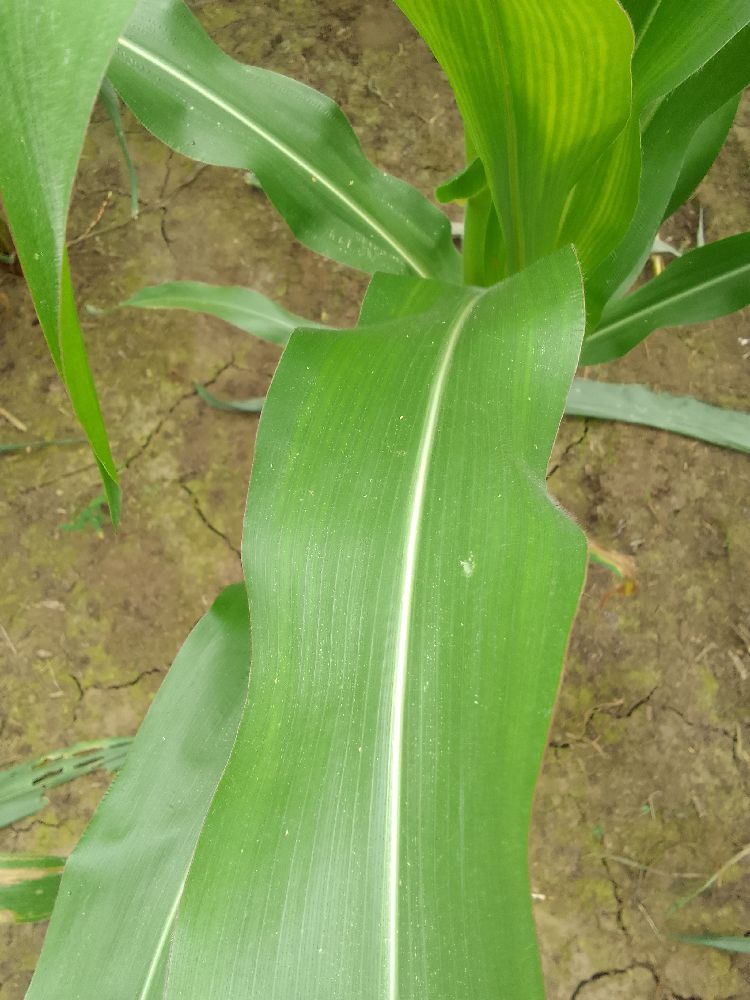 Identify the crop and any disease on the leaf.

maize, healthy
